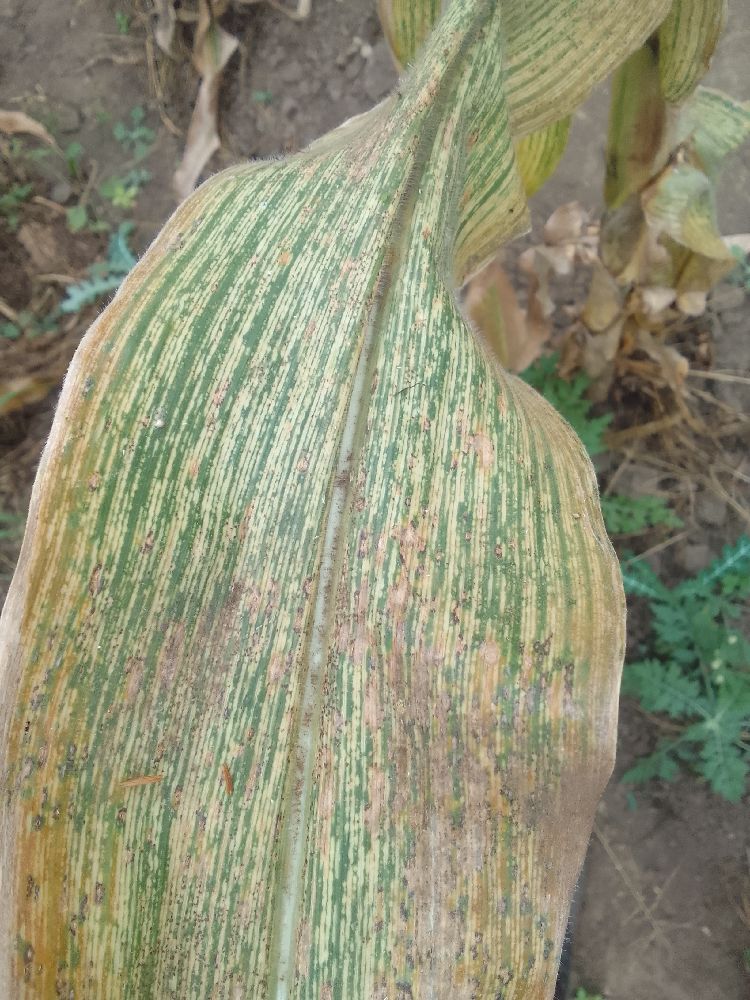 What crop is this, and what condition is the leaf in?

maize, maize streak virus
